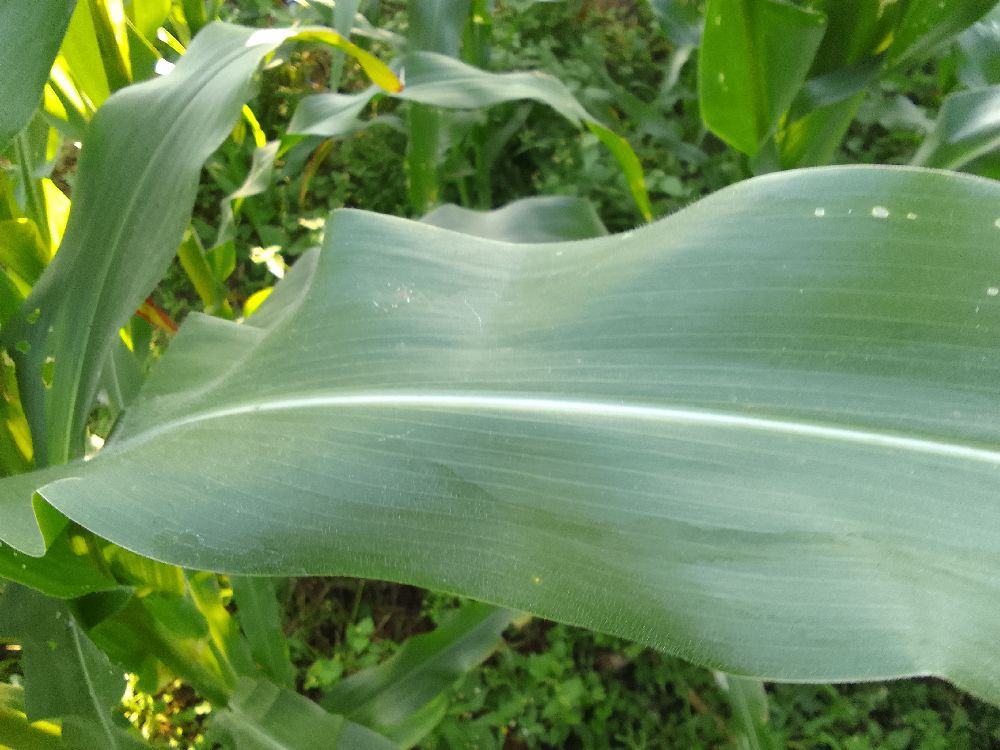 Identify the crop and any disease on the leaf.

maize, healthy
